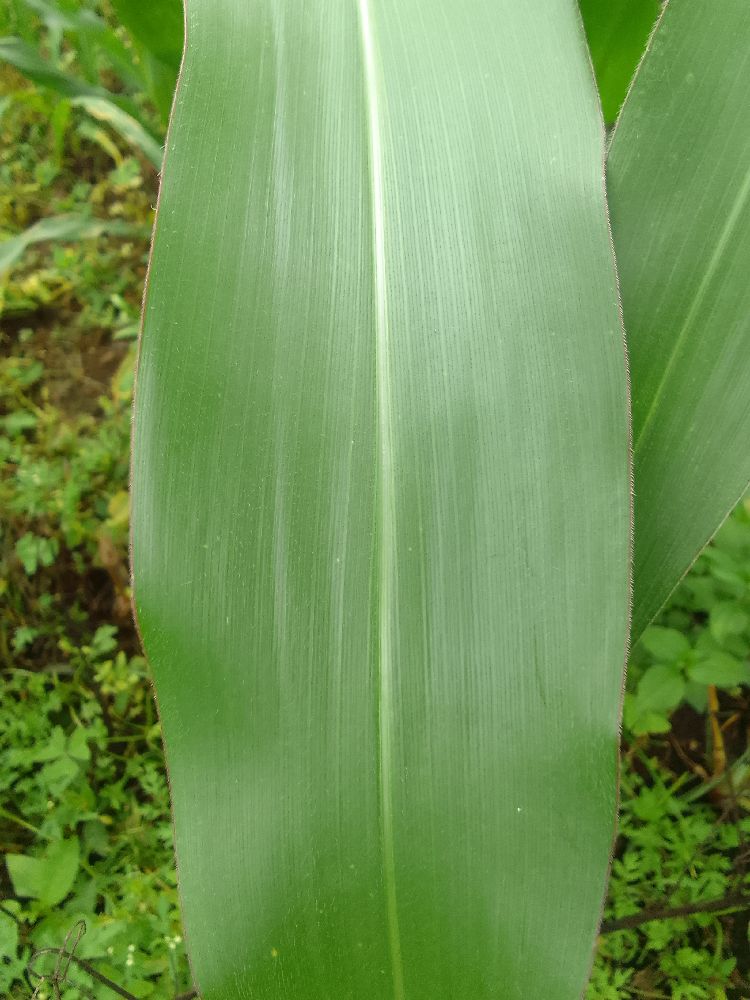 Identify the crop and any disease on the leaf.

maize, healthy
